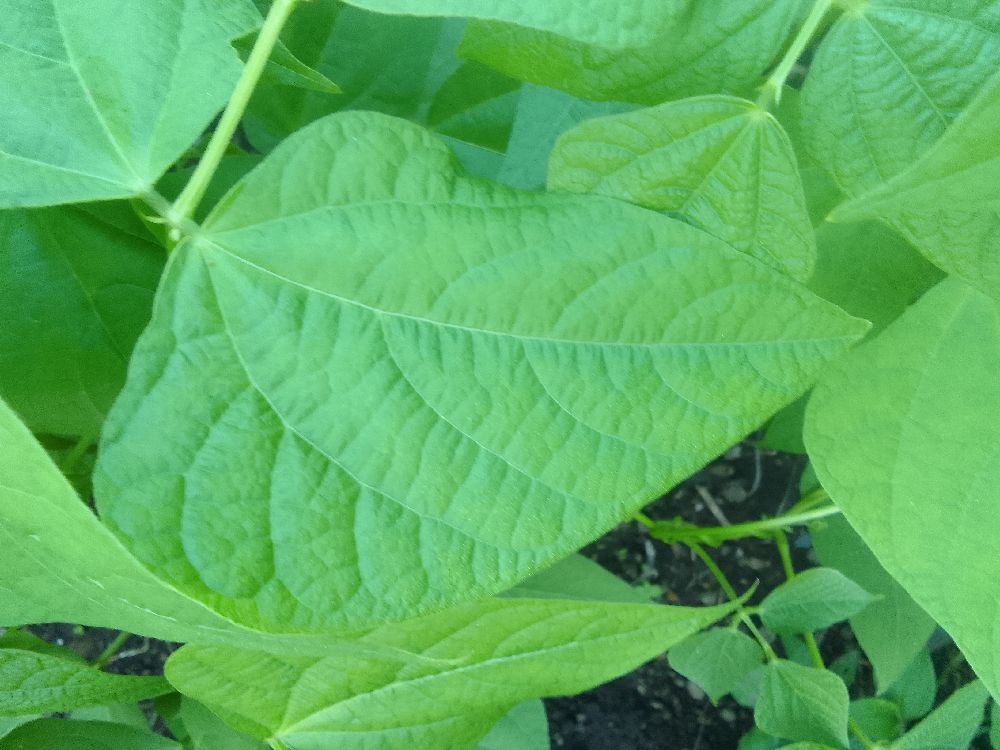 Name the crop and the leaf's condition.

common bean, healthy
